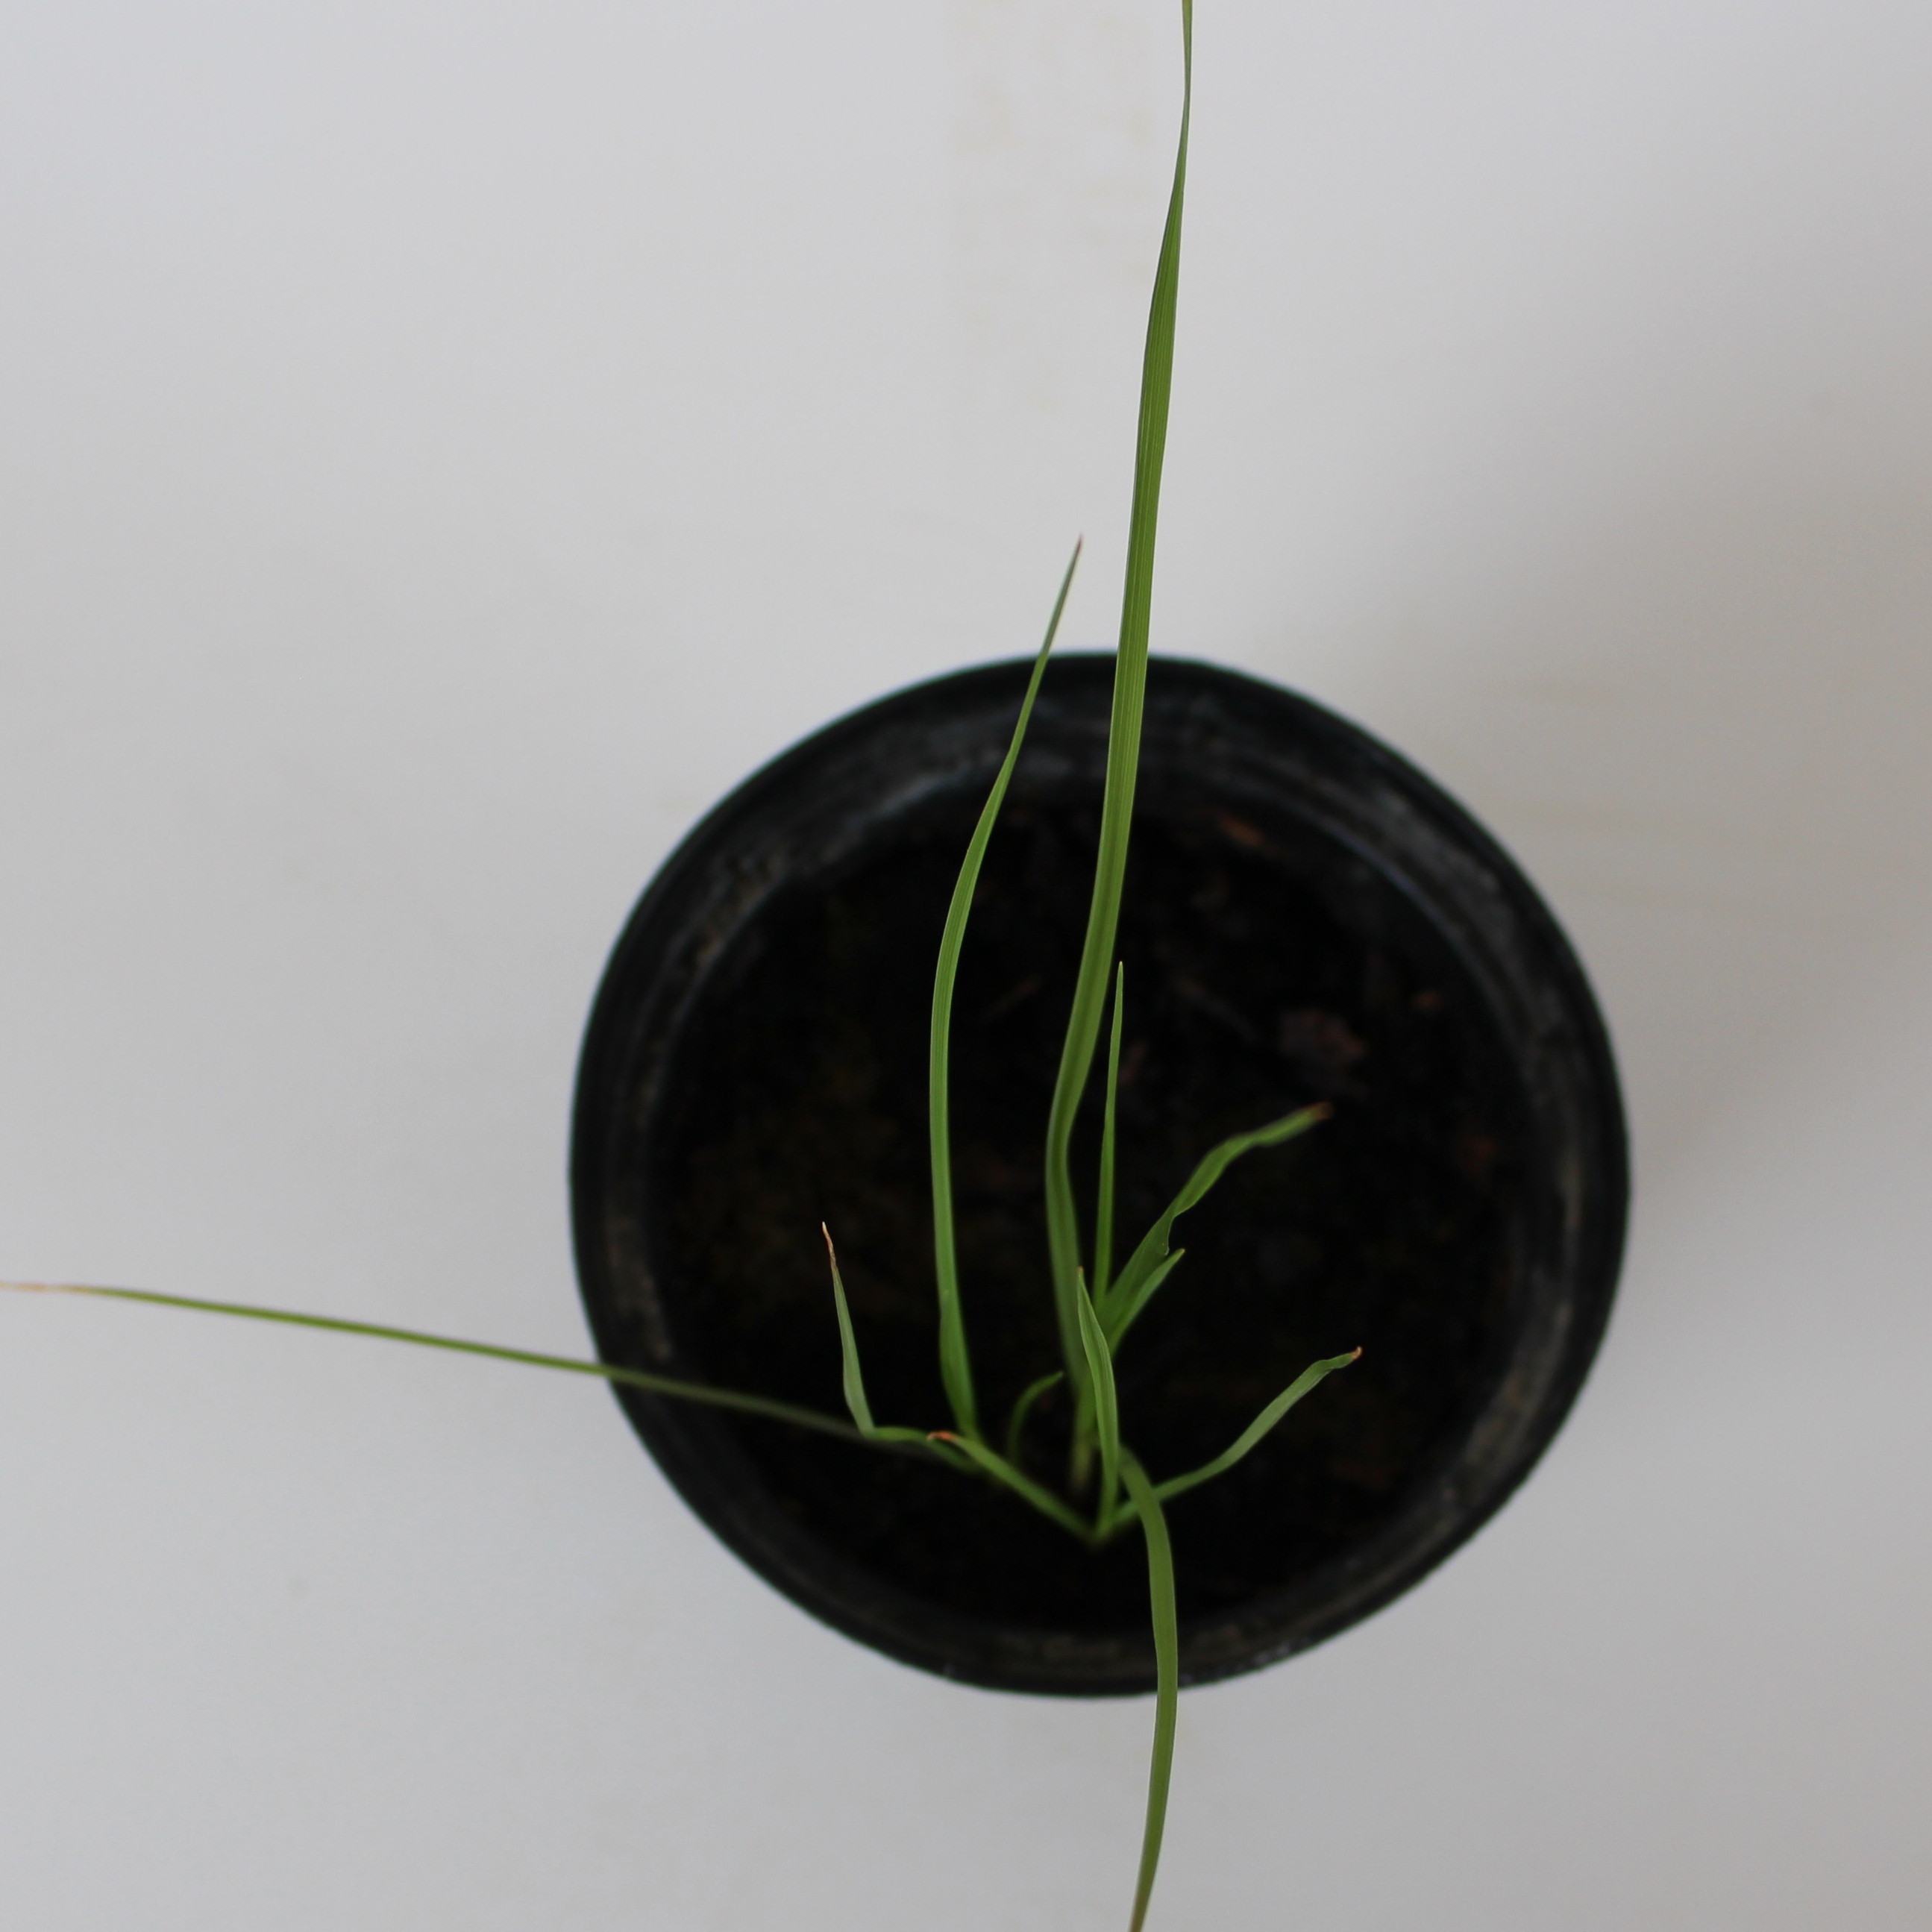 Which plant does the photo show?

Lolium multiflorum
